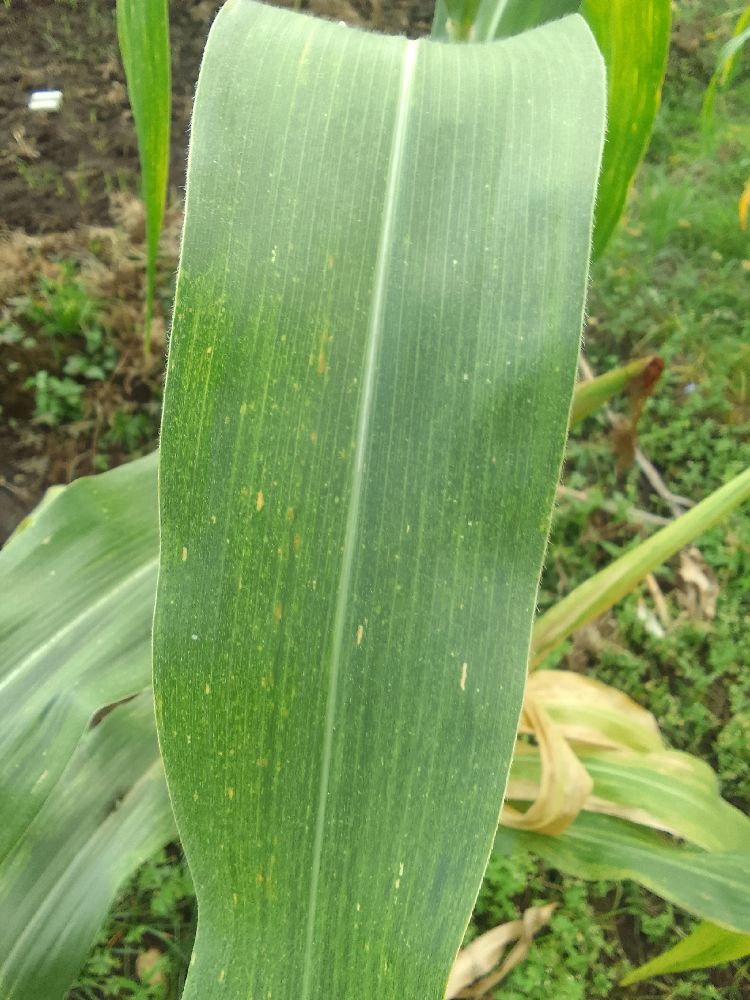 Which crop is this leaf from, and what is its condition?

maize, maize lethal necrosis
